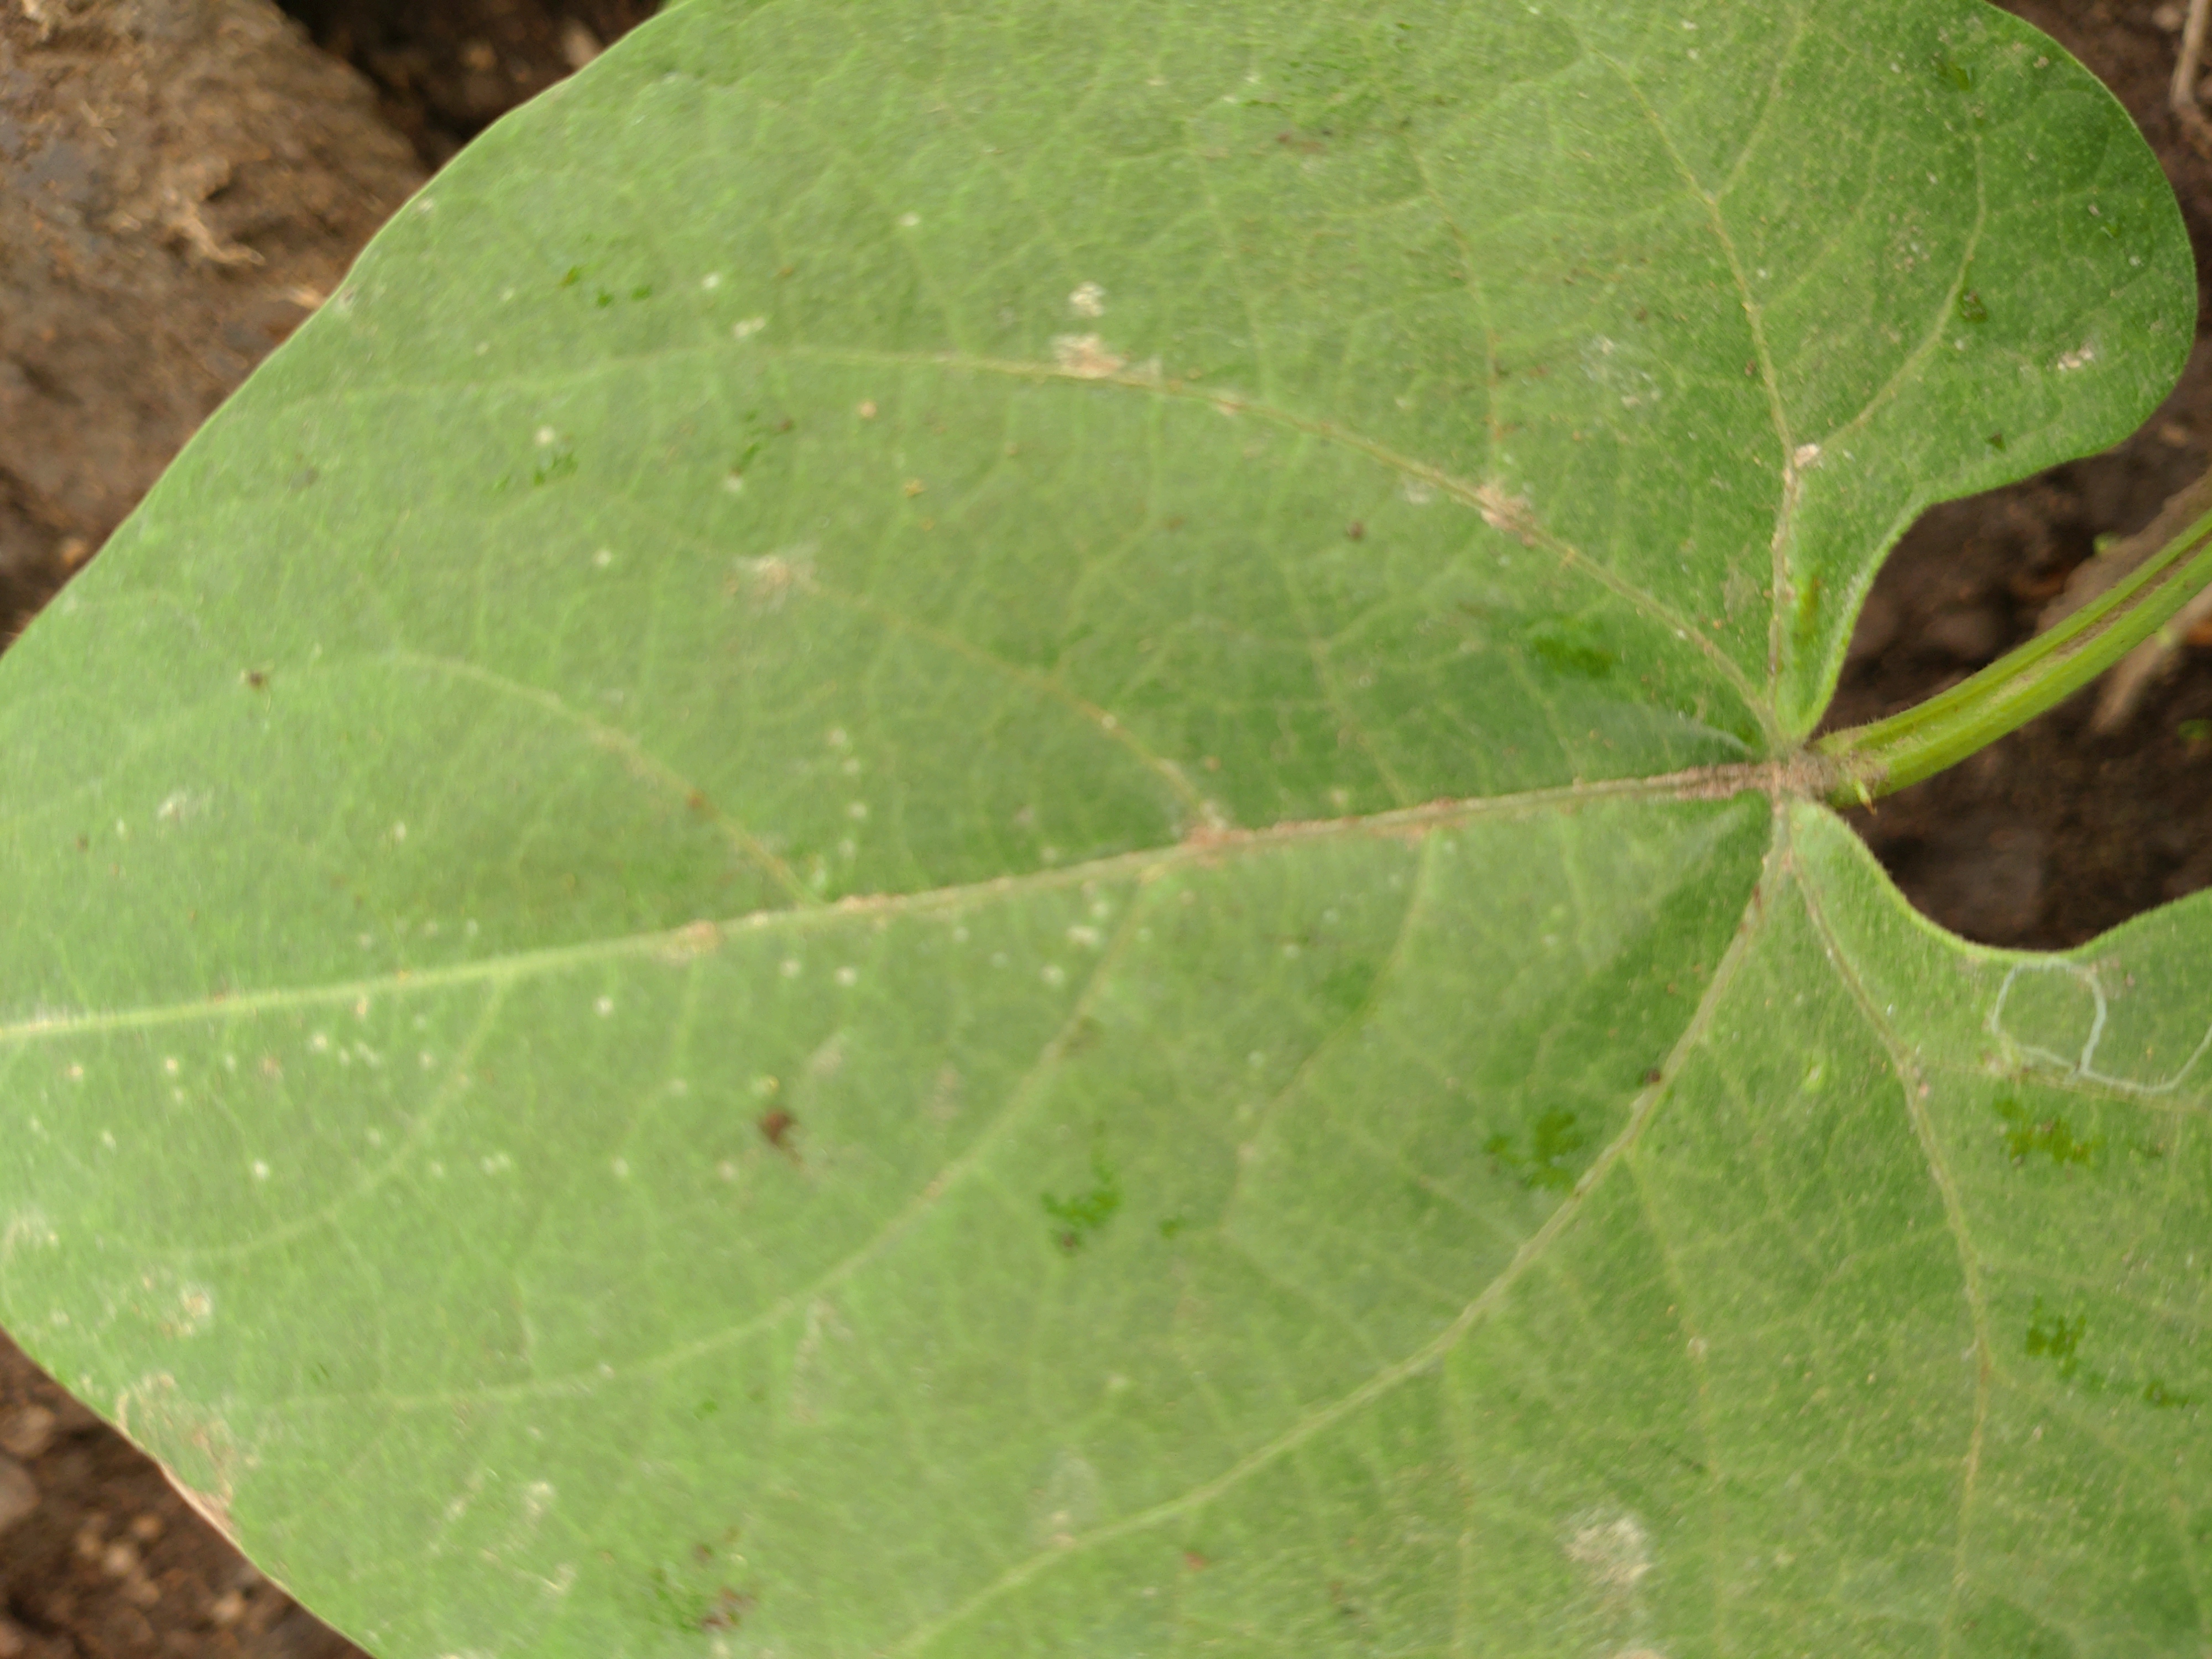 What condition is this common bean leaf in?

healthy
